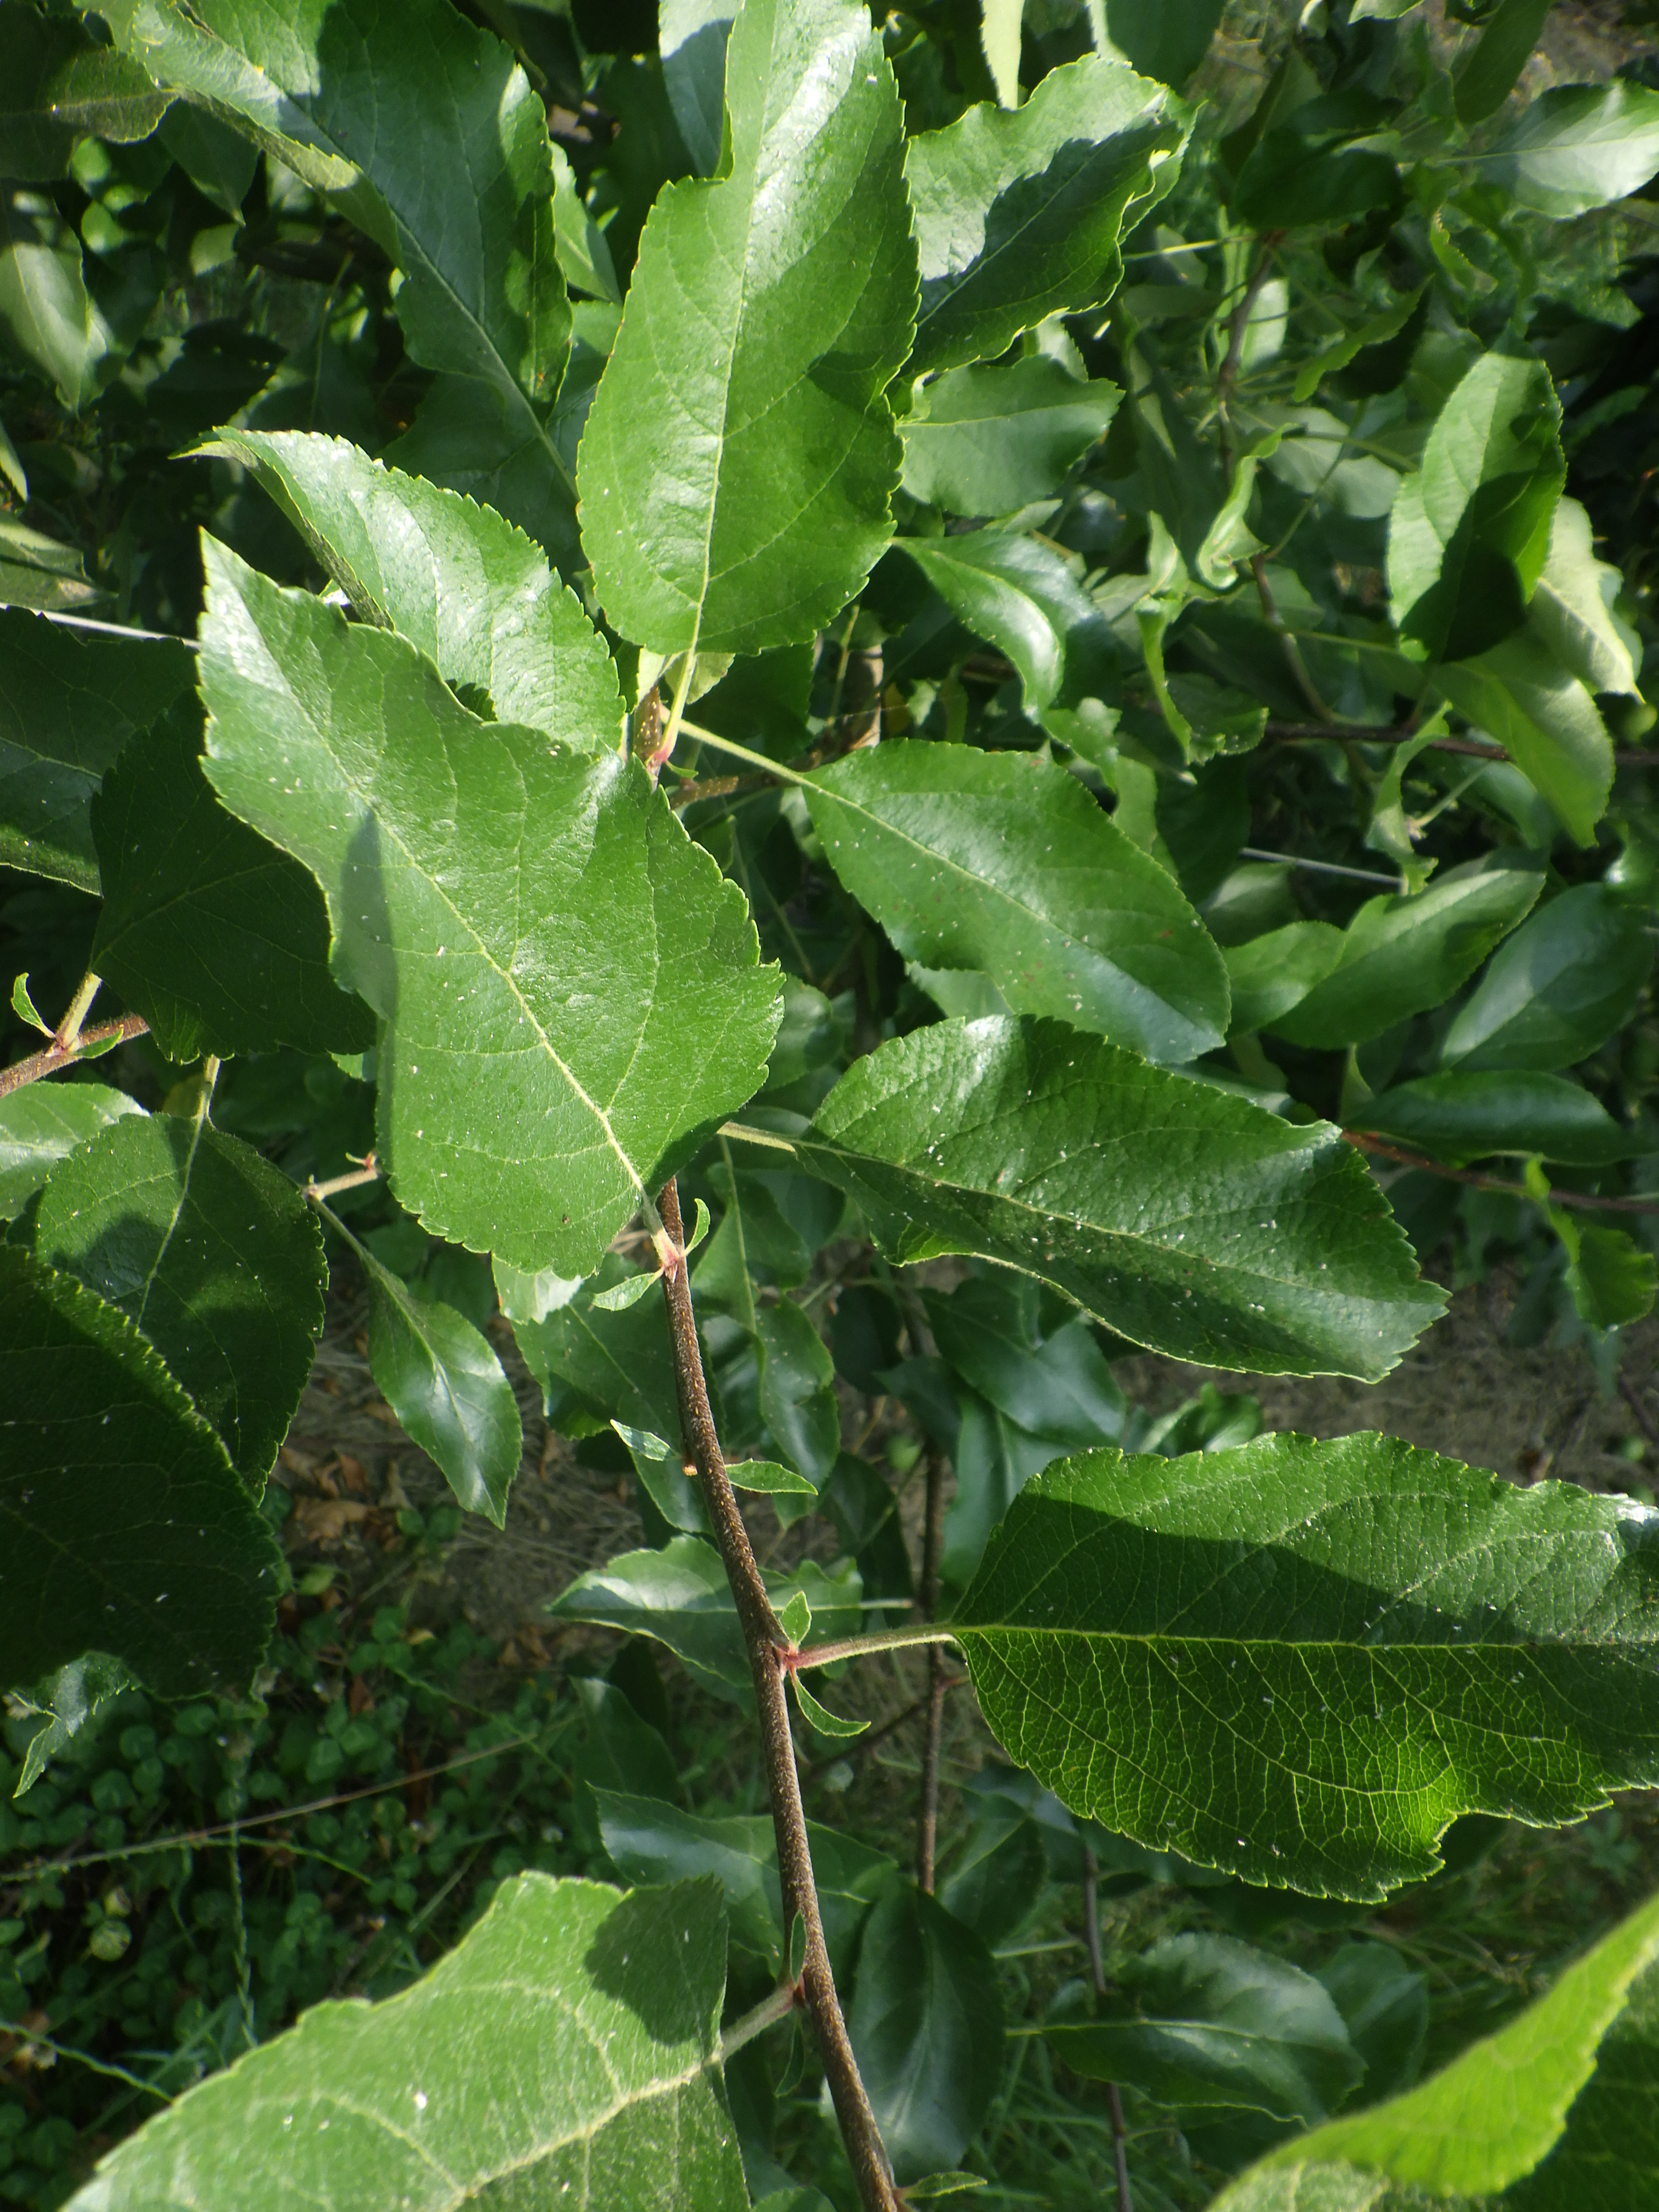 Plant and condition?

apple, aphids
